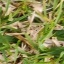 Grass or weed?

grass
